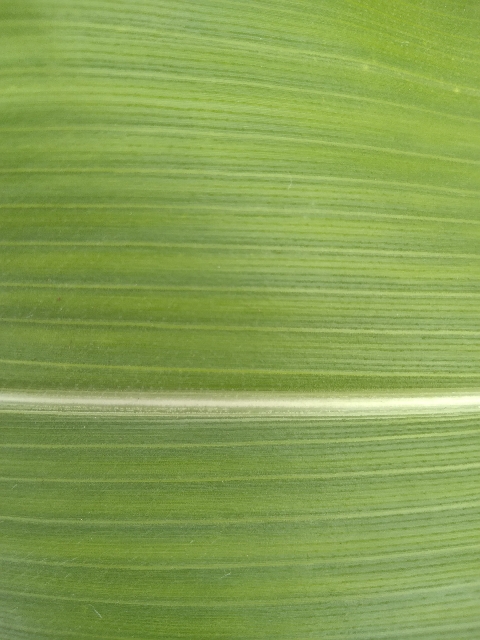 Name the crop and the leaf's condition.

maize, healthy
